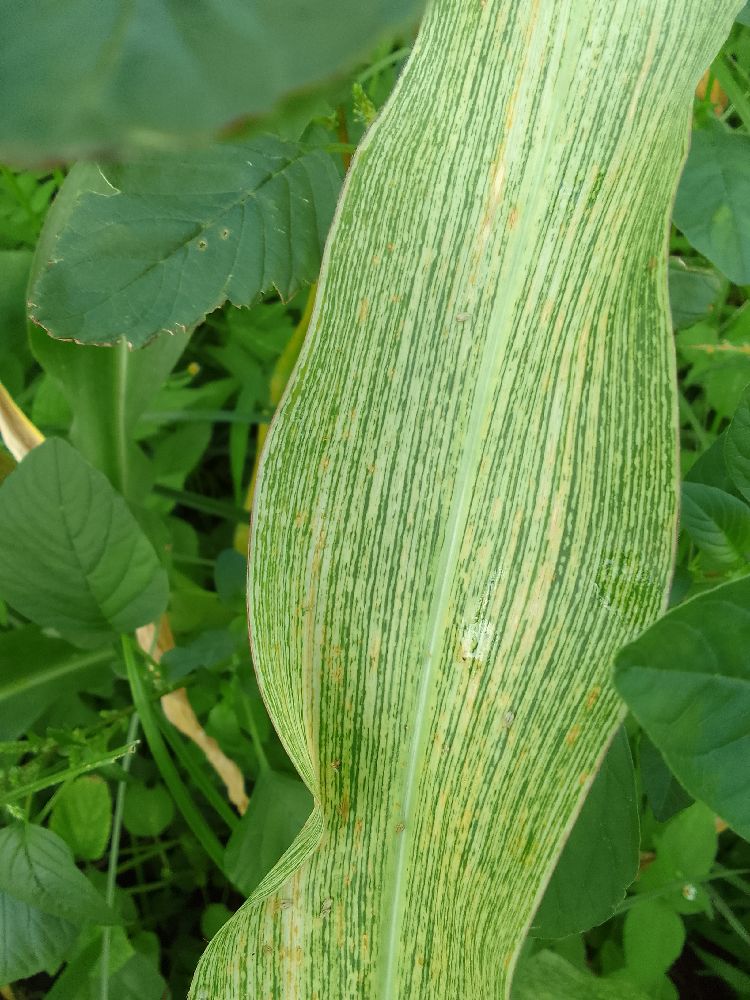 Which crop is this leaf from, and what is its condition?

maize, maize streak virus
